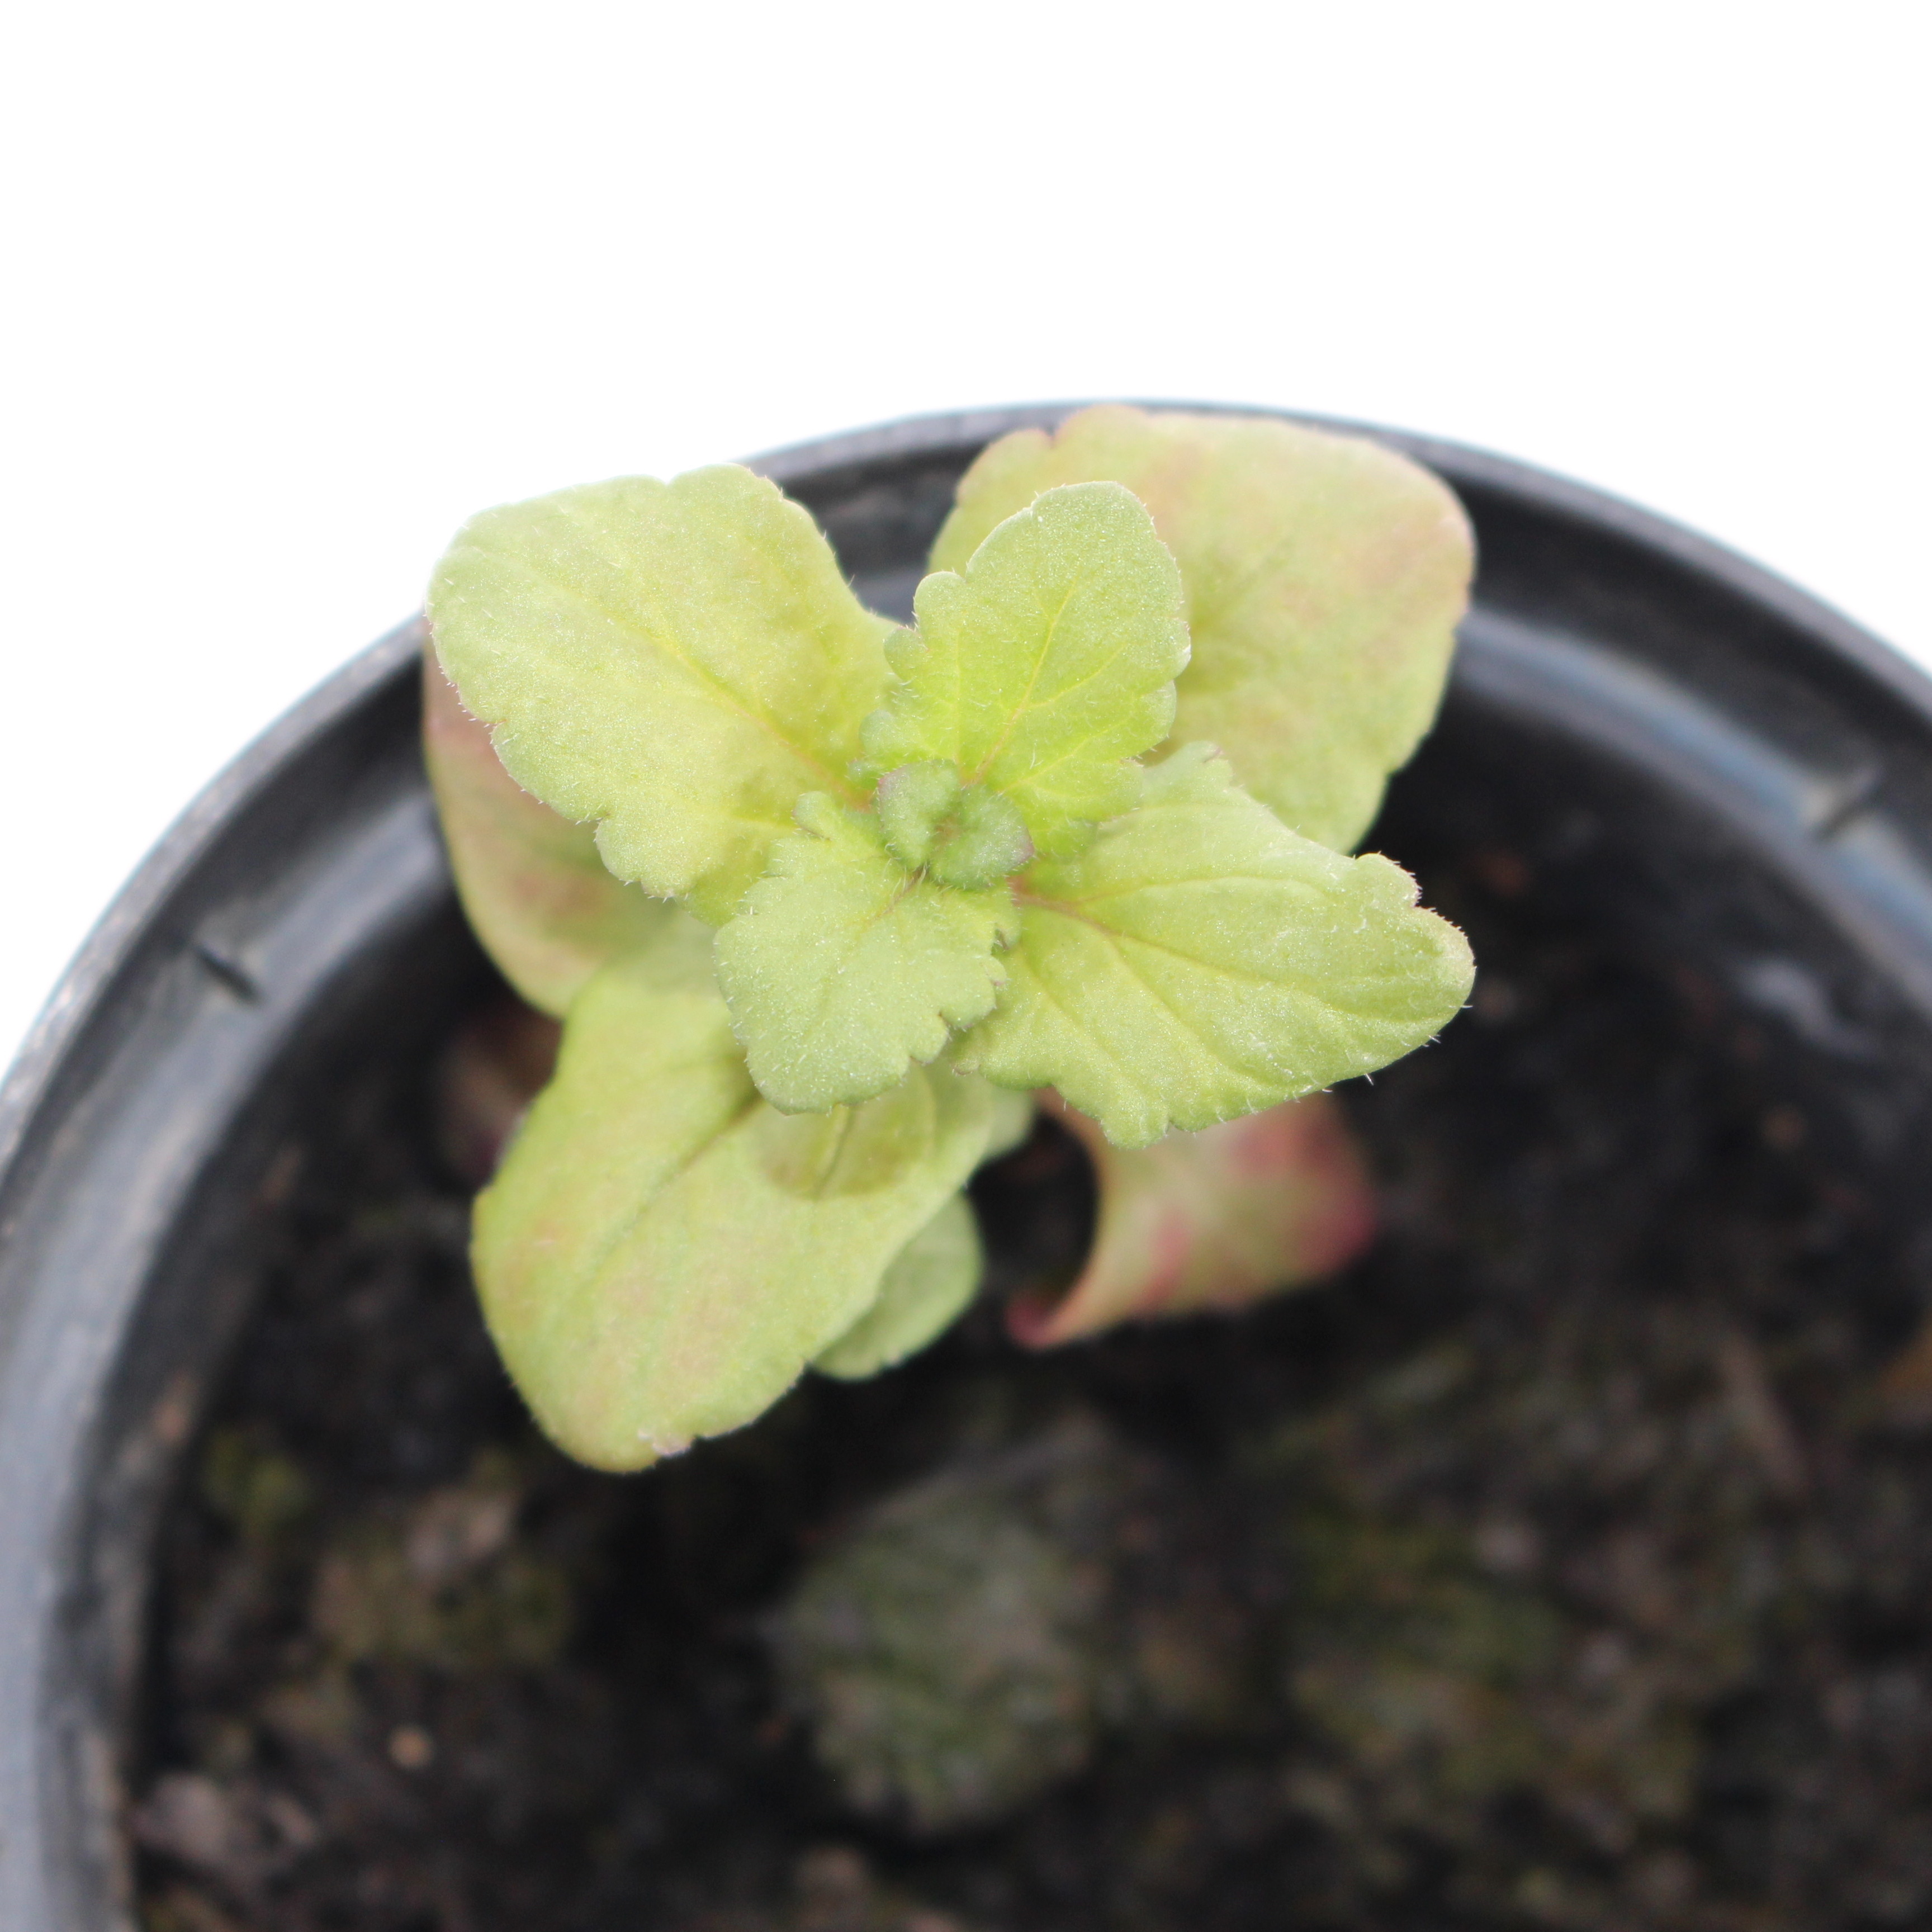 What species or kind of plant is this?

Veronica persica
